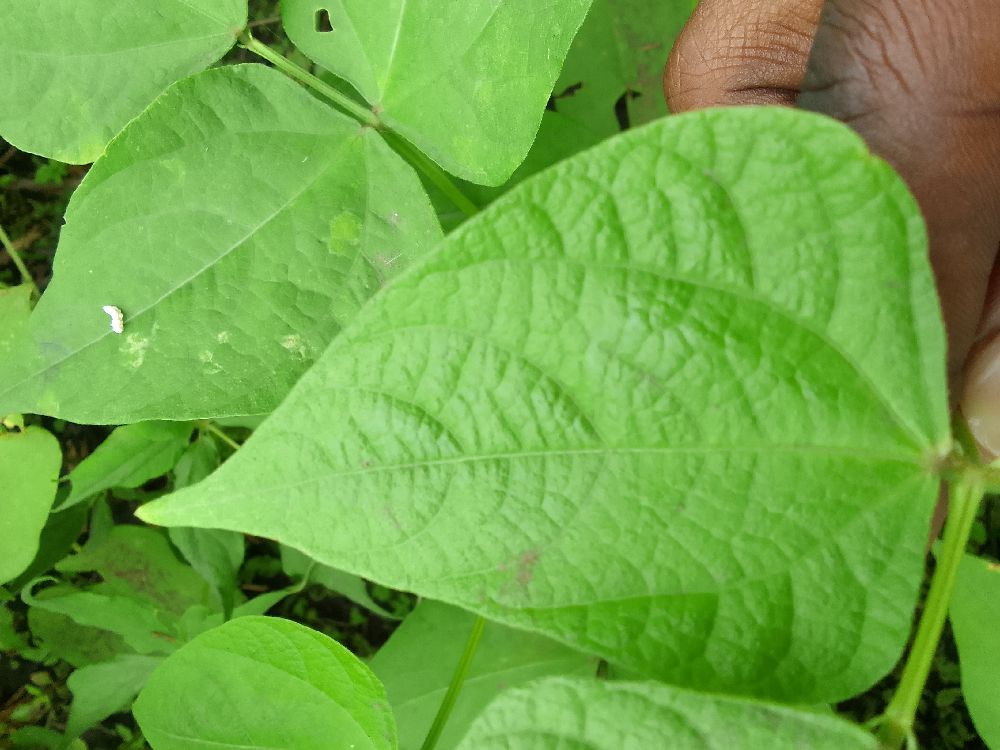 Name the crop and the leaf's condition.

common bean, healthy
